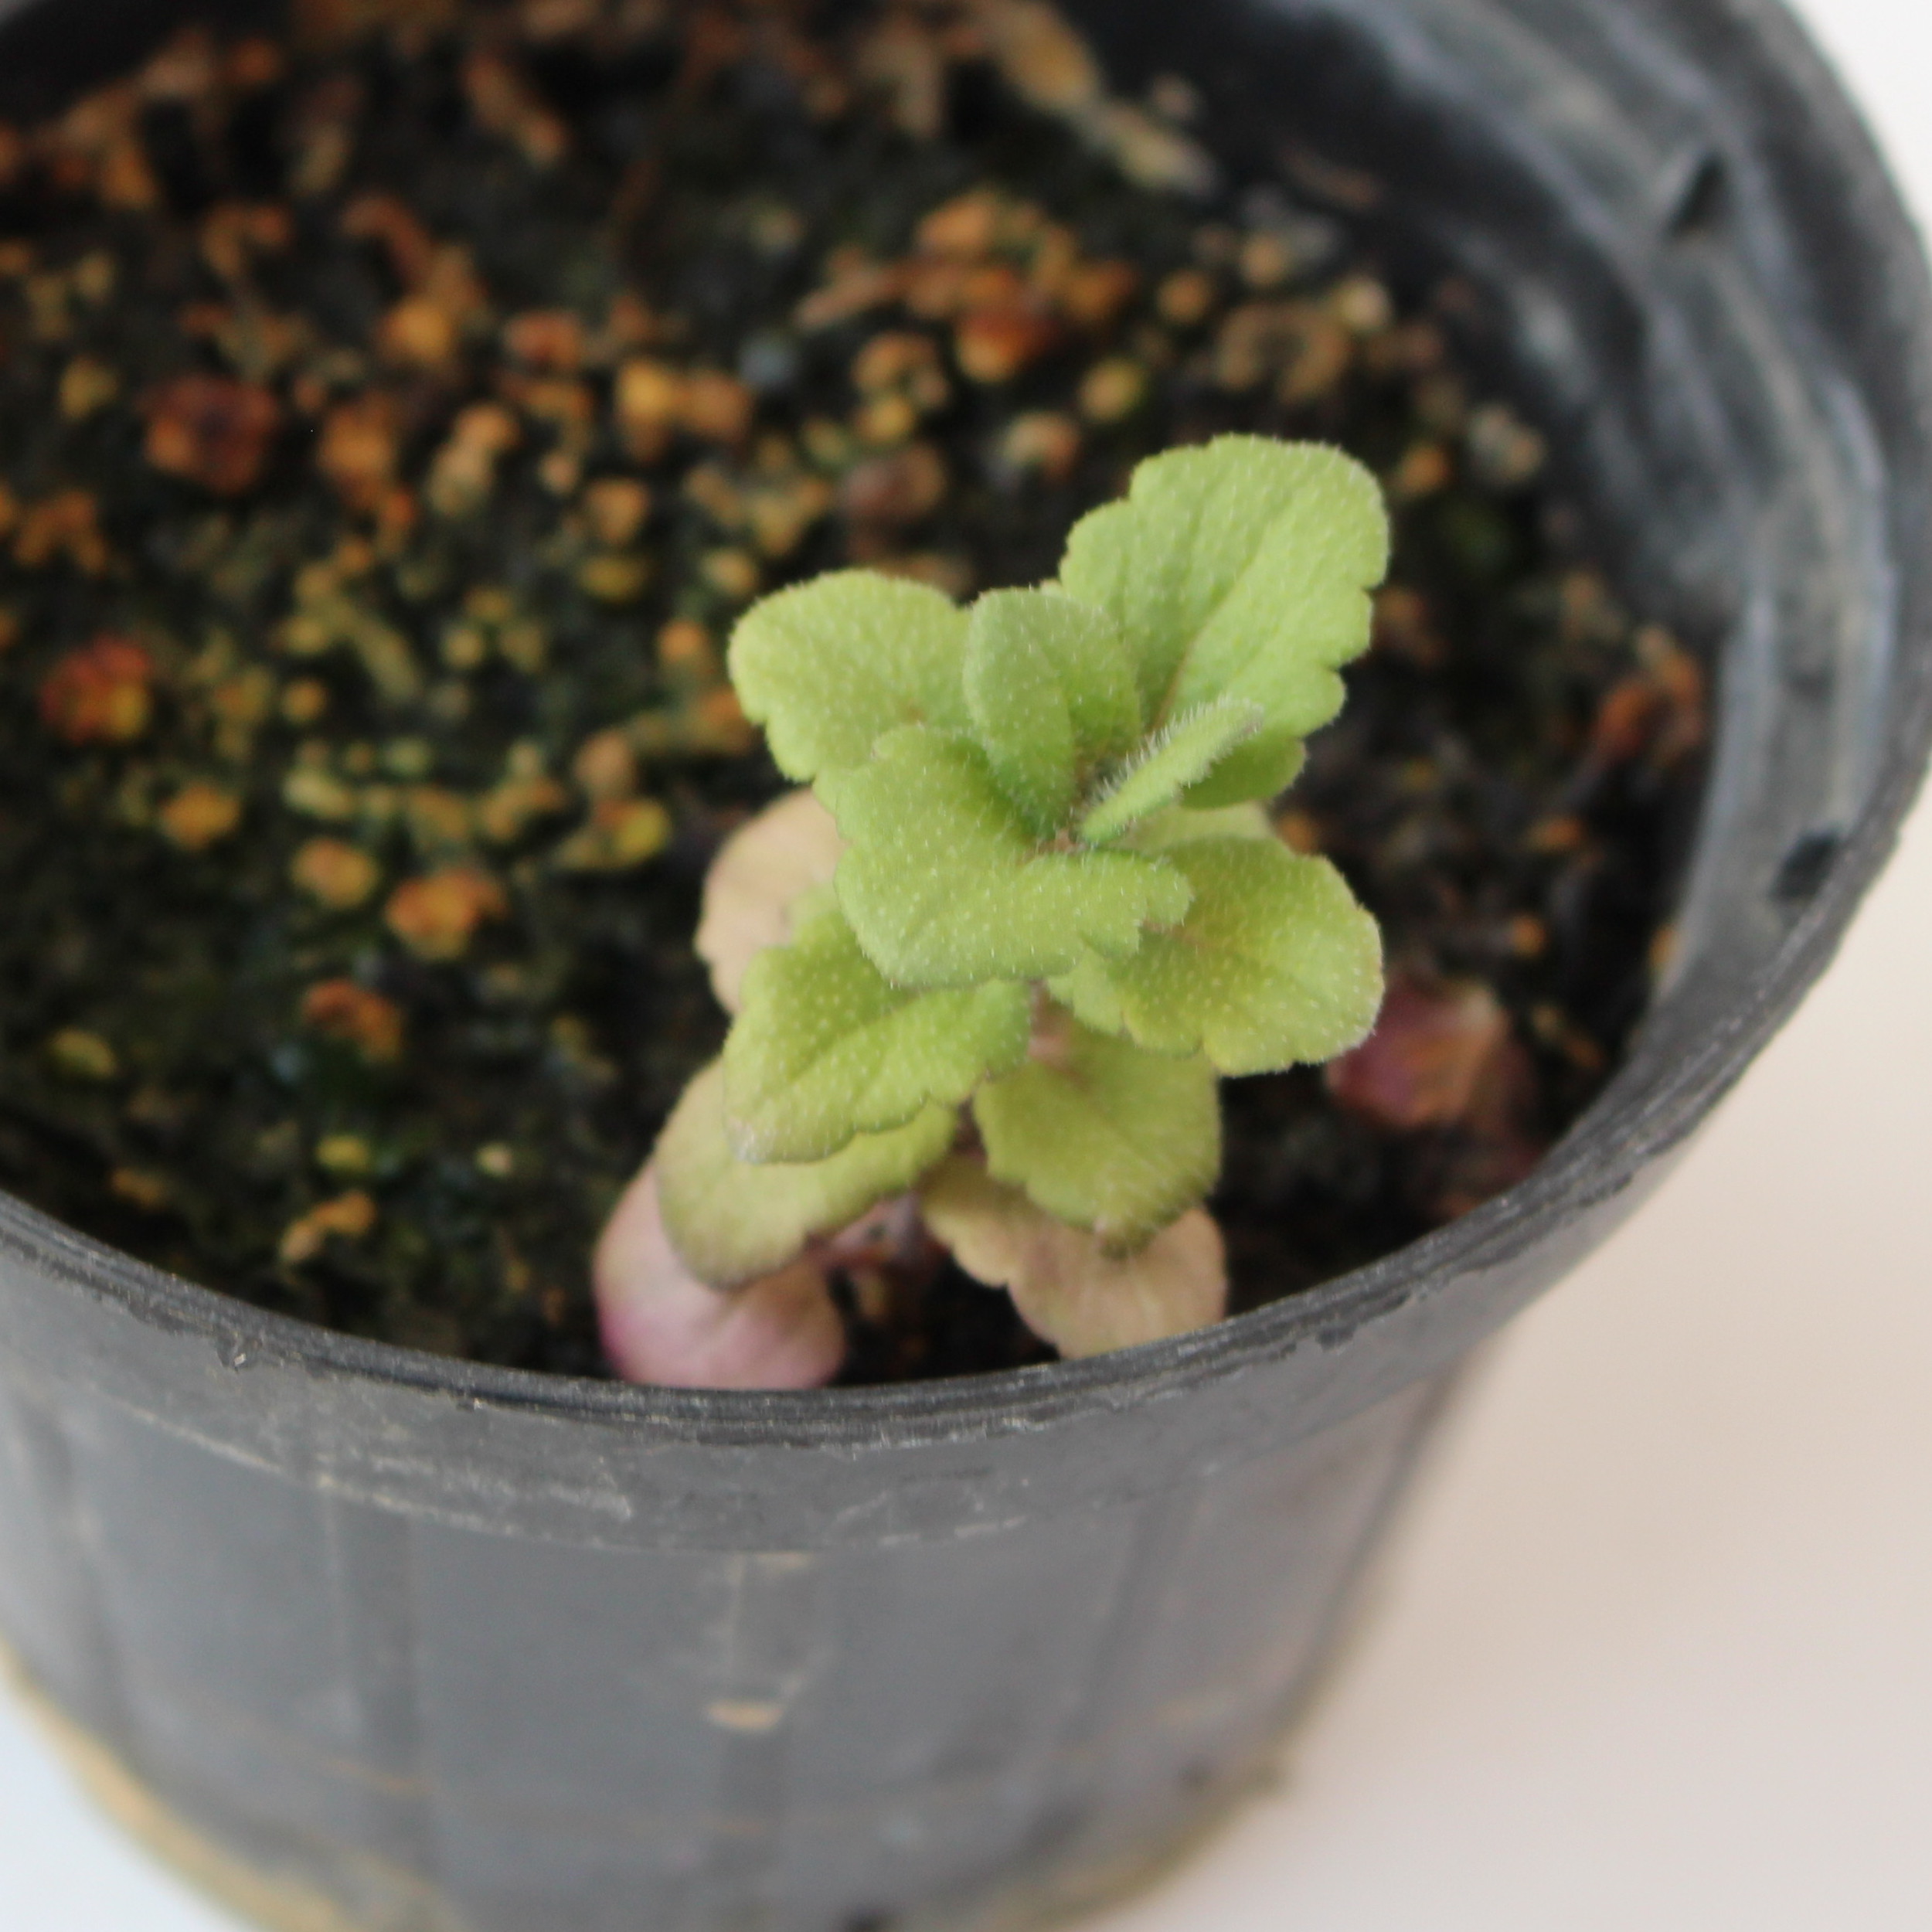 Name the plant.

Veronica persica
